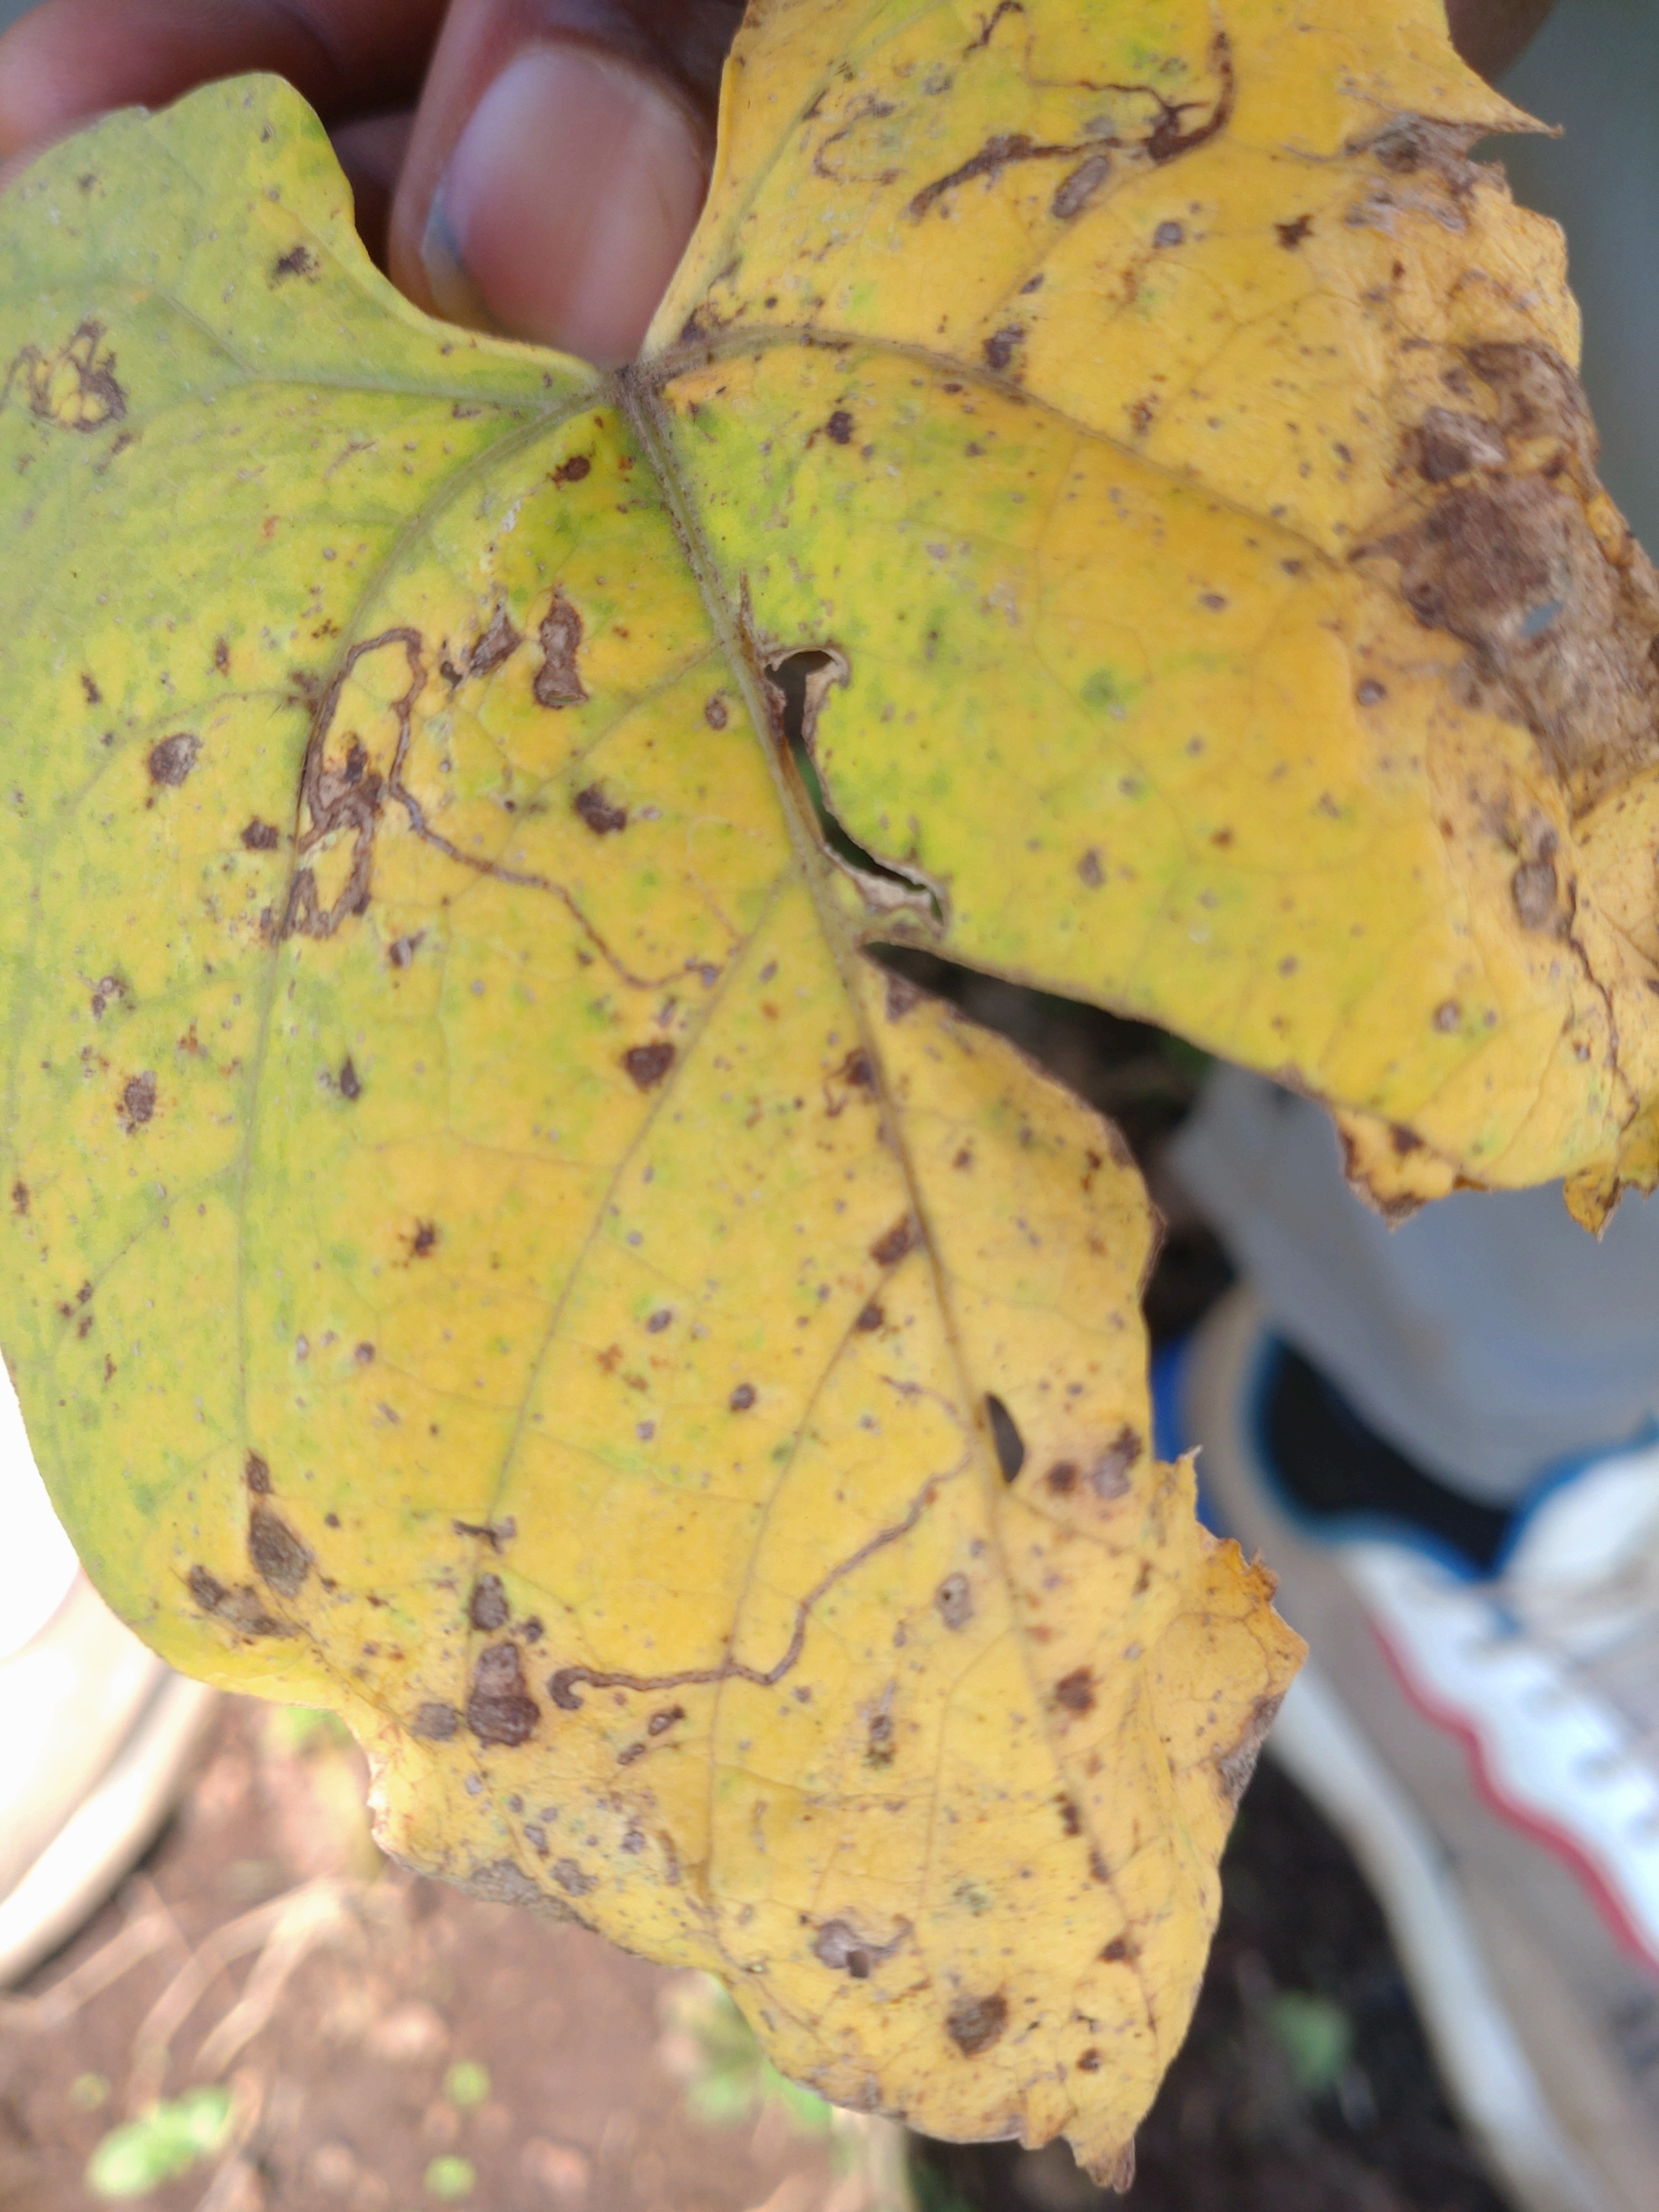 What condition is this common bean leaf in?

anthracnose
